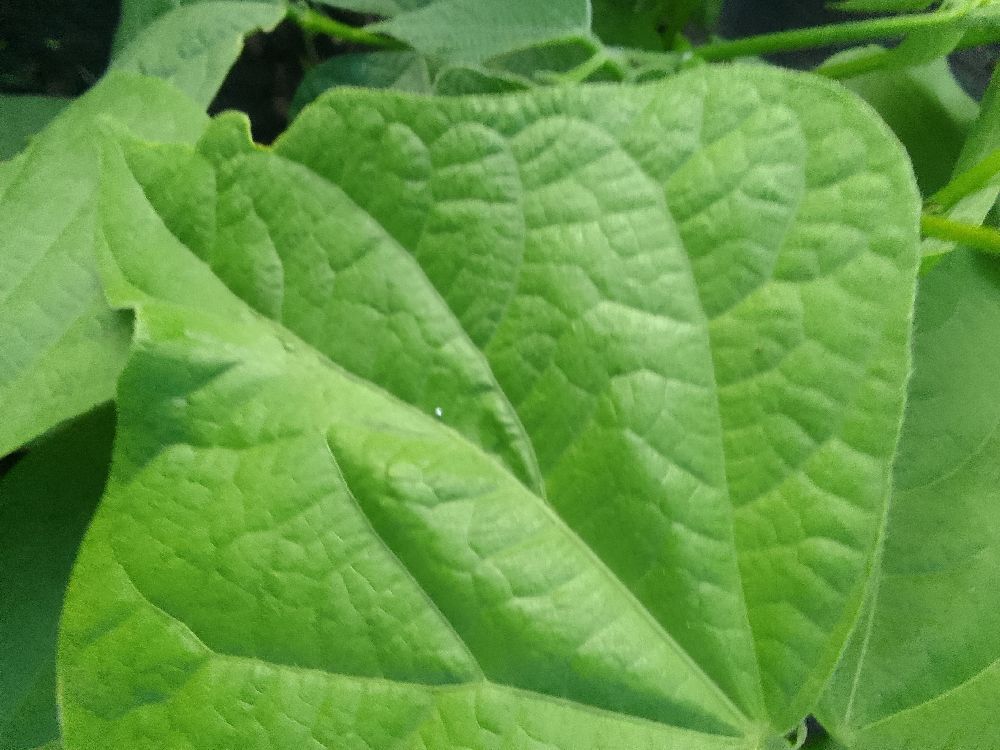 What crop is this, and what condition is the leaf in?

common bean, healthy
